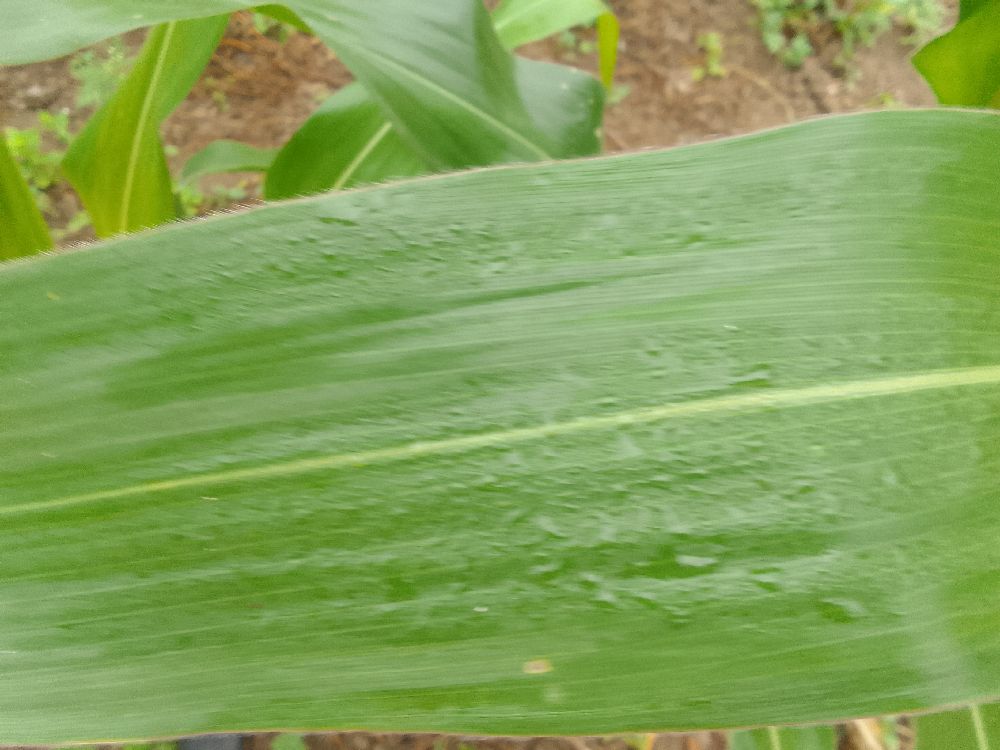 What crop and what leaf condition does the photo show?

maize, healthy
